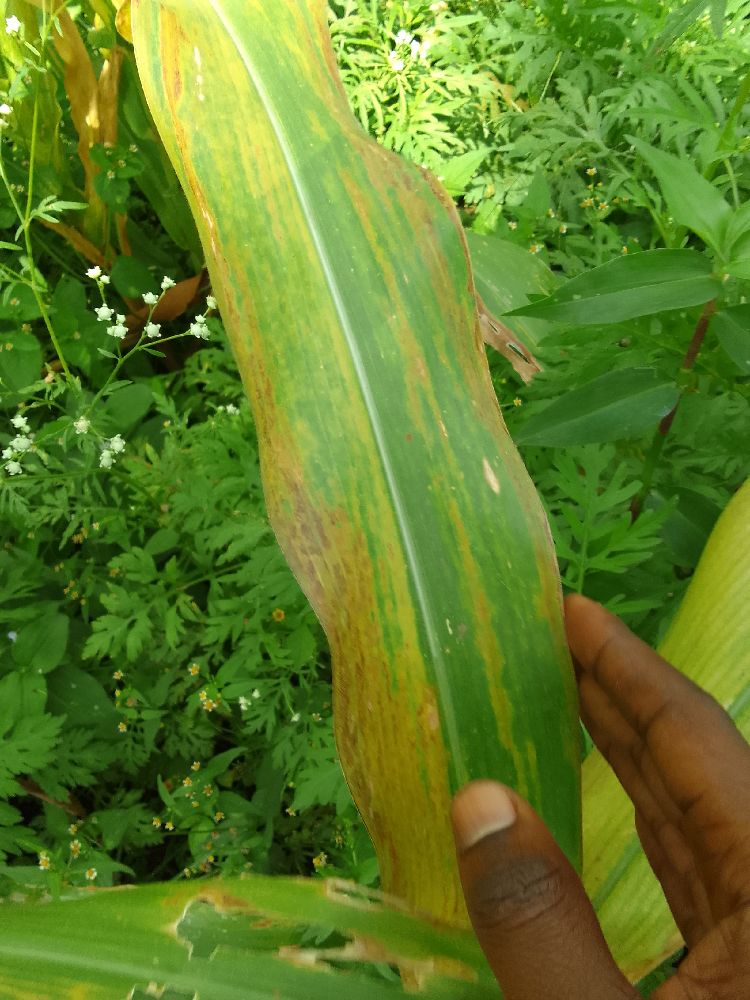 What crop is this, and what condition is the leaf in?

maize, maize lethal necrosis
